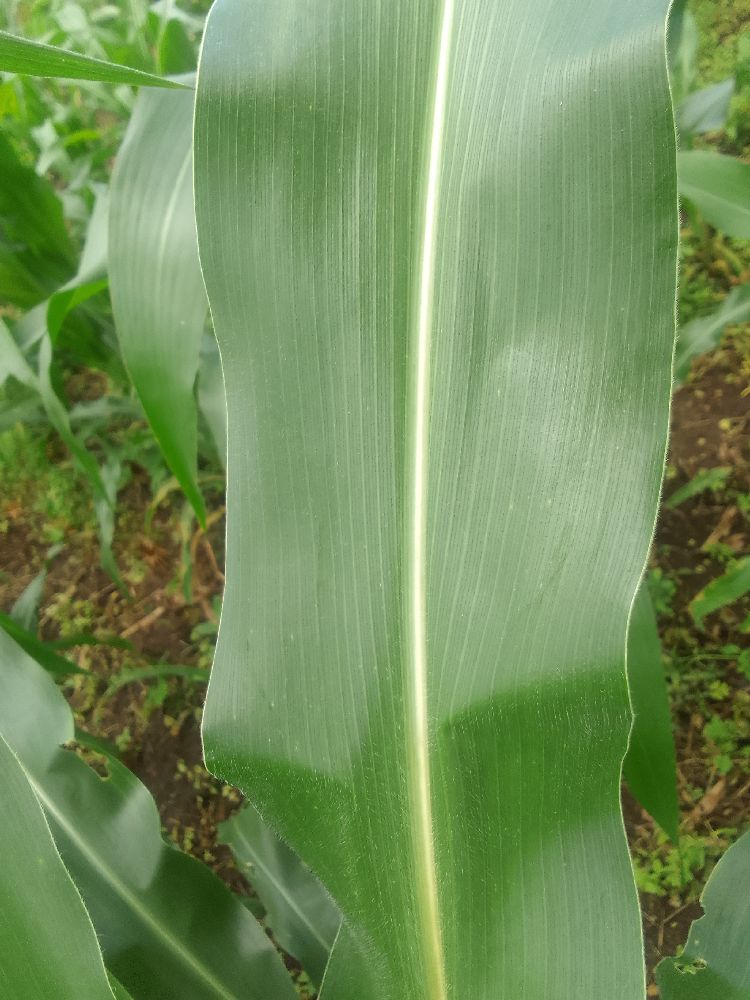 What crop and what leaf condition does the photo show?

maize, healthy
